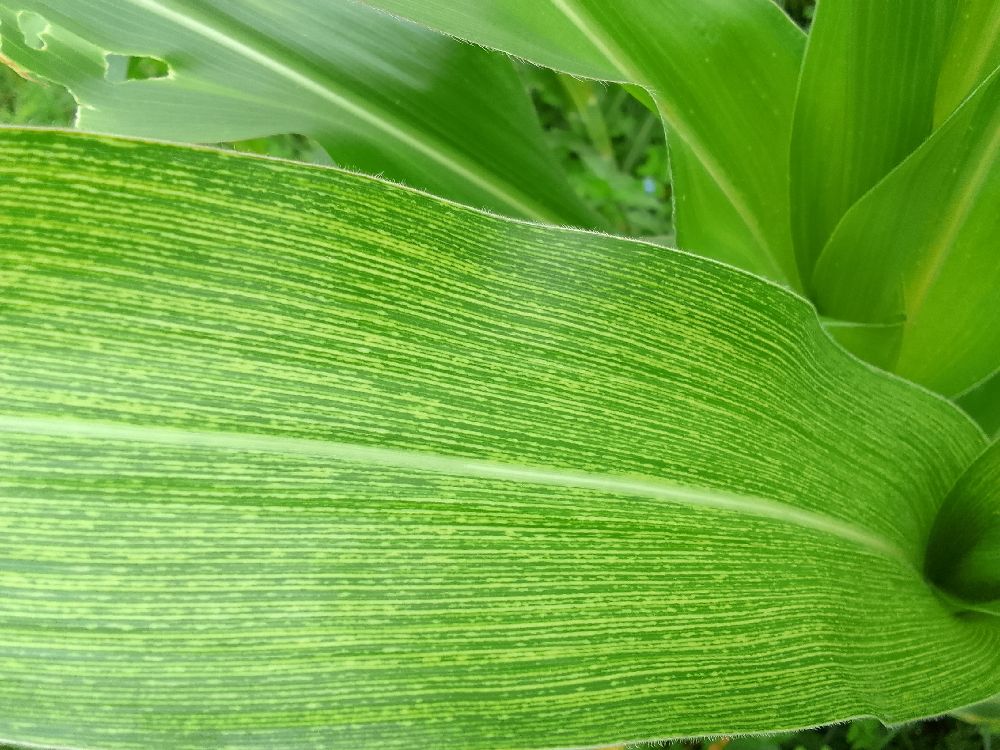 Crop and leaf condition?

maize, maize streak virus
